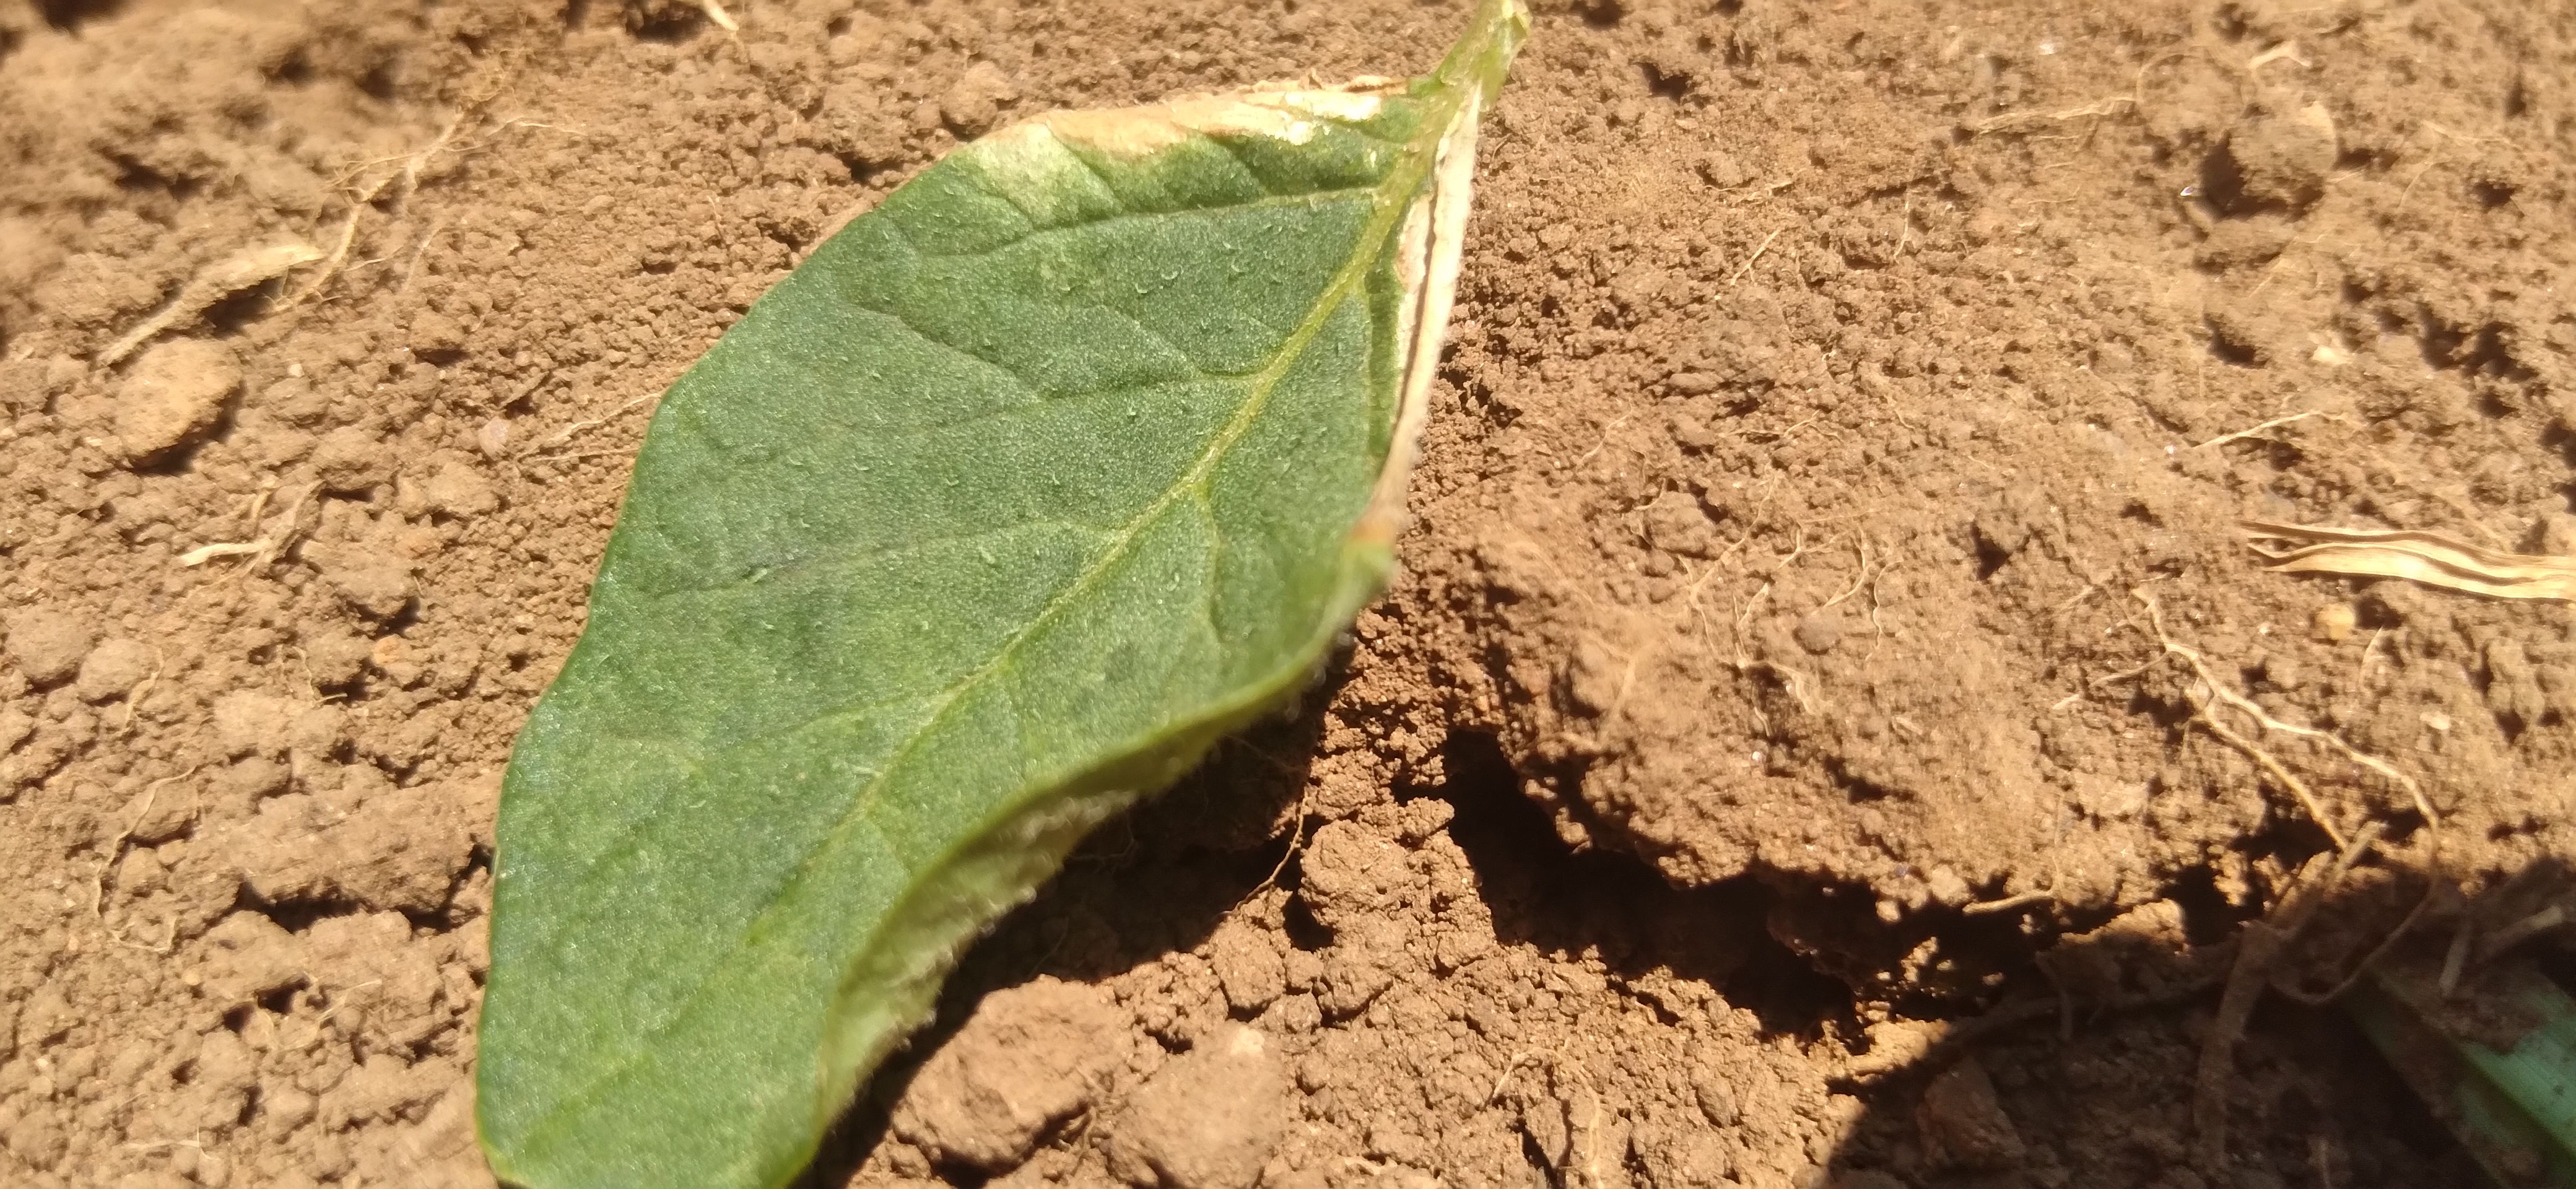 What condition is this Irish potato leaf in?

early blight
